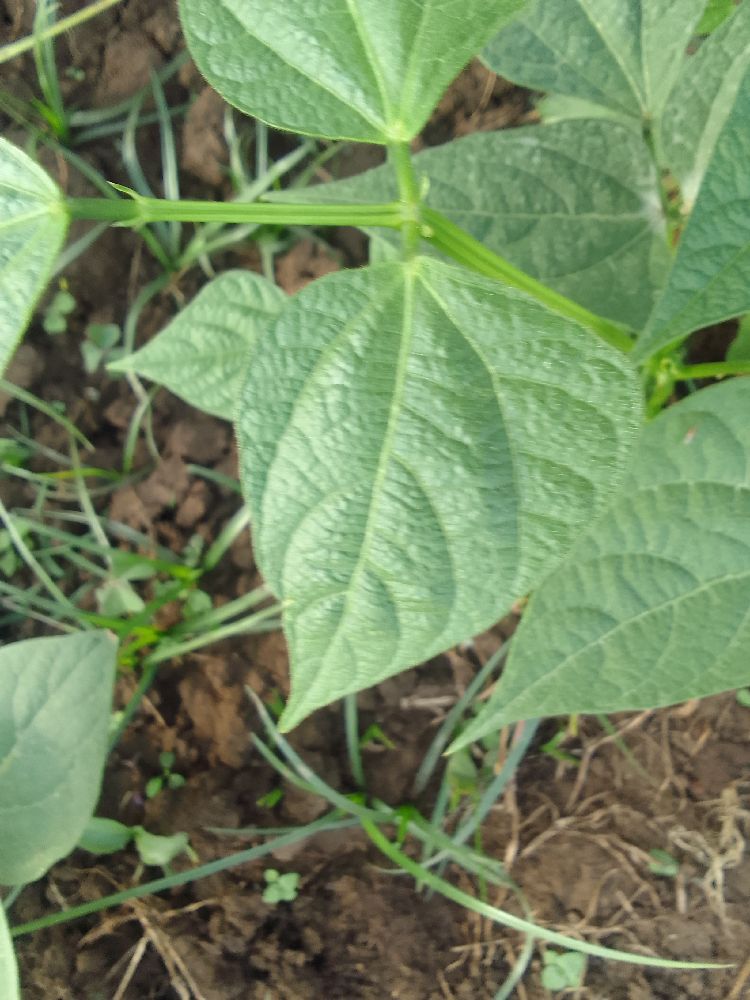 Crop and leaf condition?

common bean, healthy
